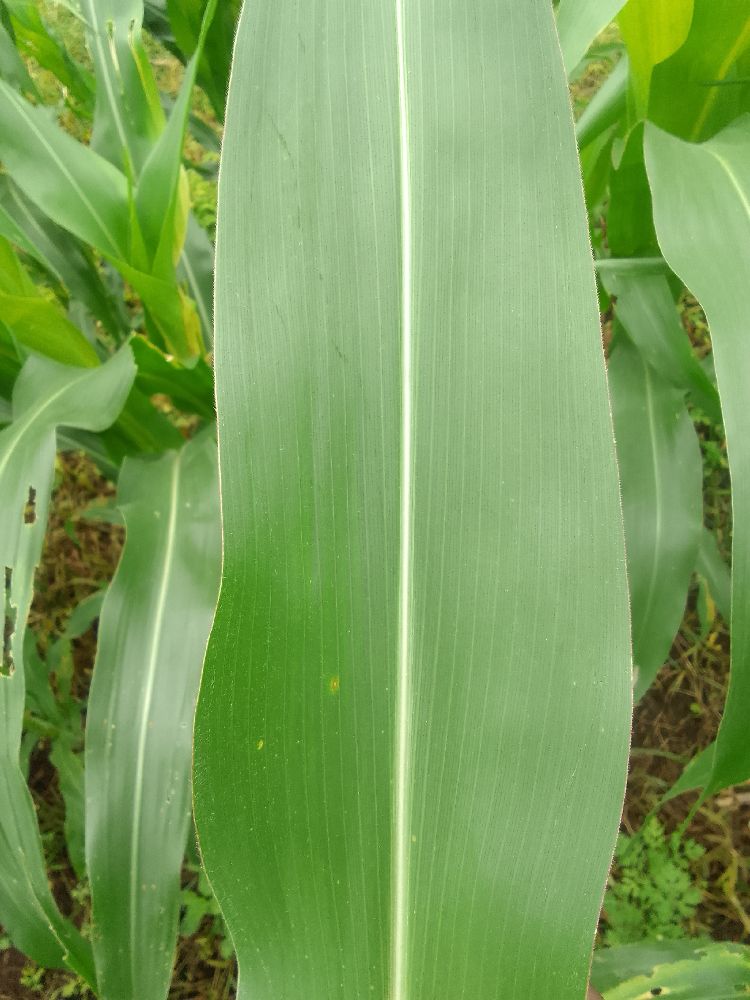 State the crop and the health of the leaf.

maize, healthy
